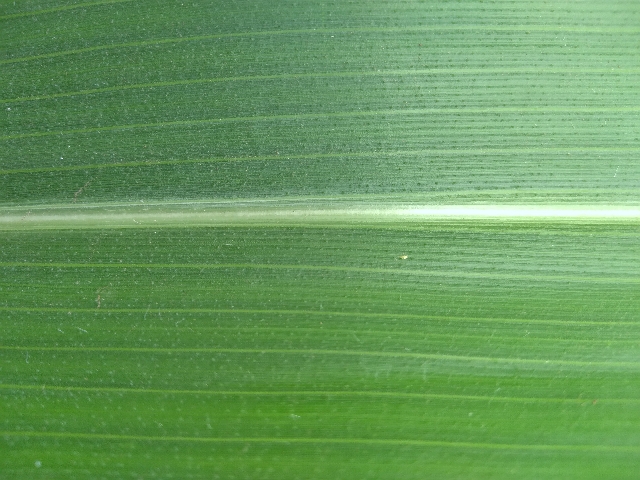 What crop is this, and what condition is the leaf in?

maize, healthy
